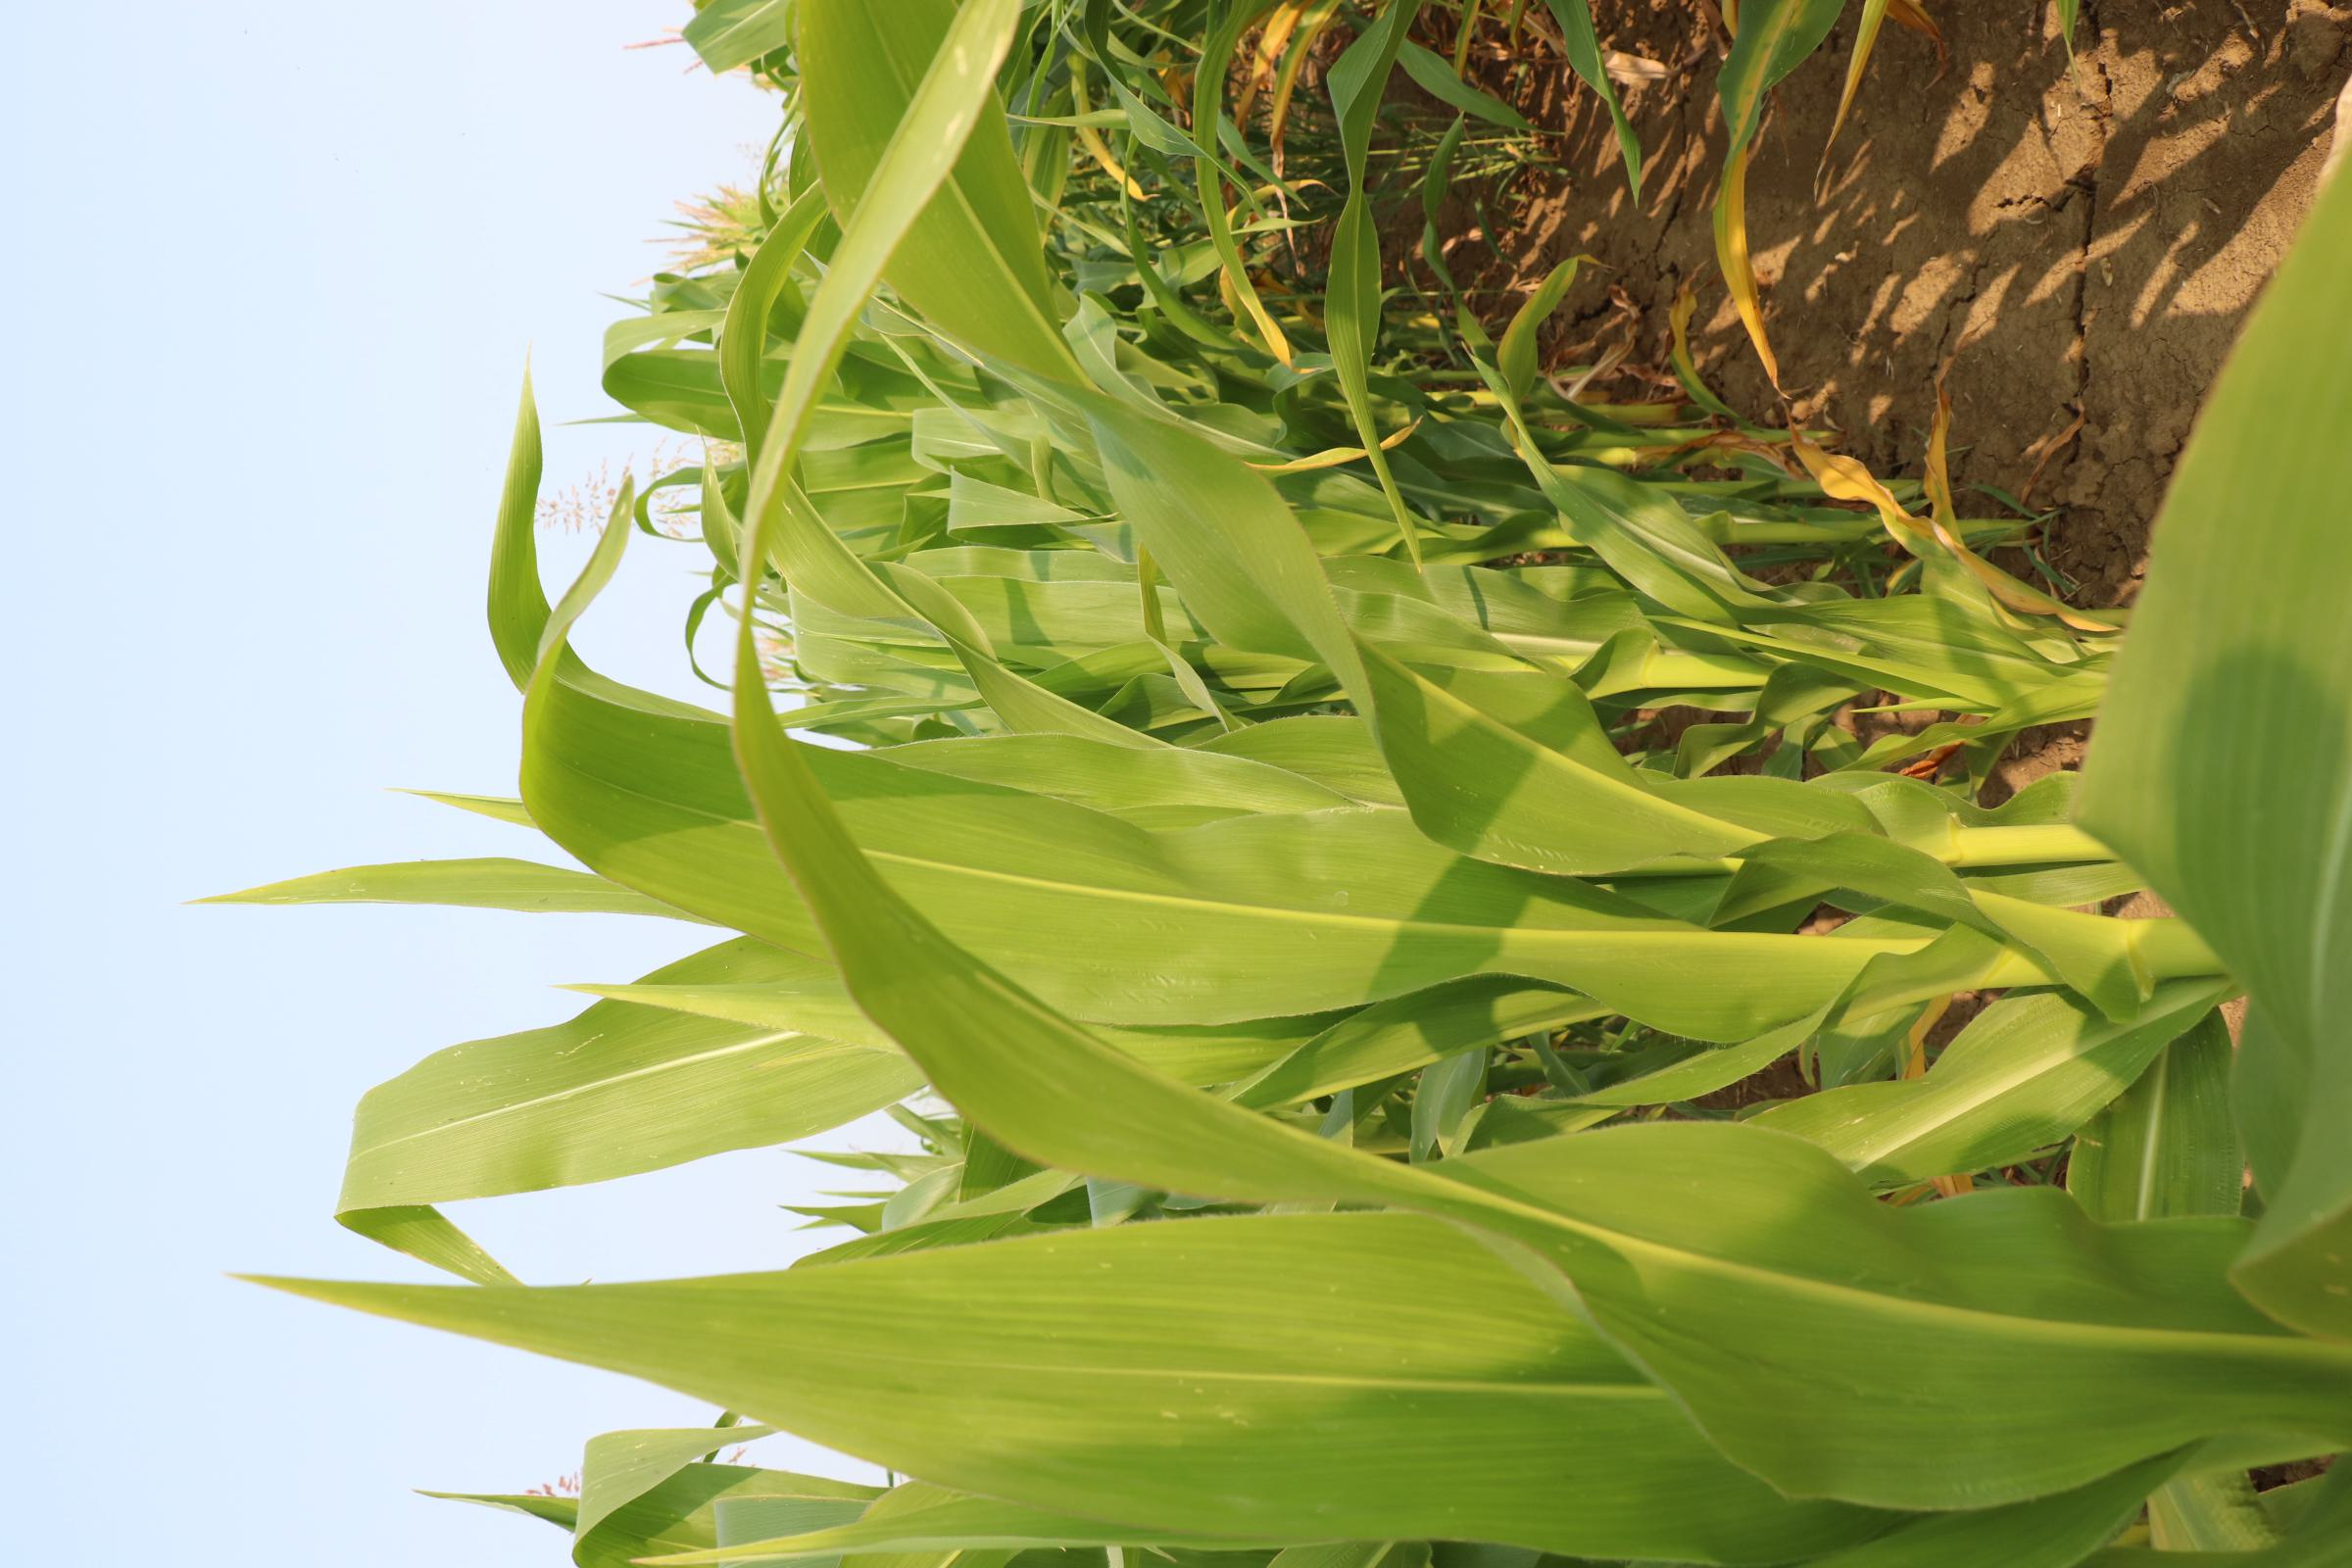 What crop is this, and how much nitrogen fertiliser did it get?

maize, no added nitrogen
